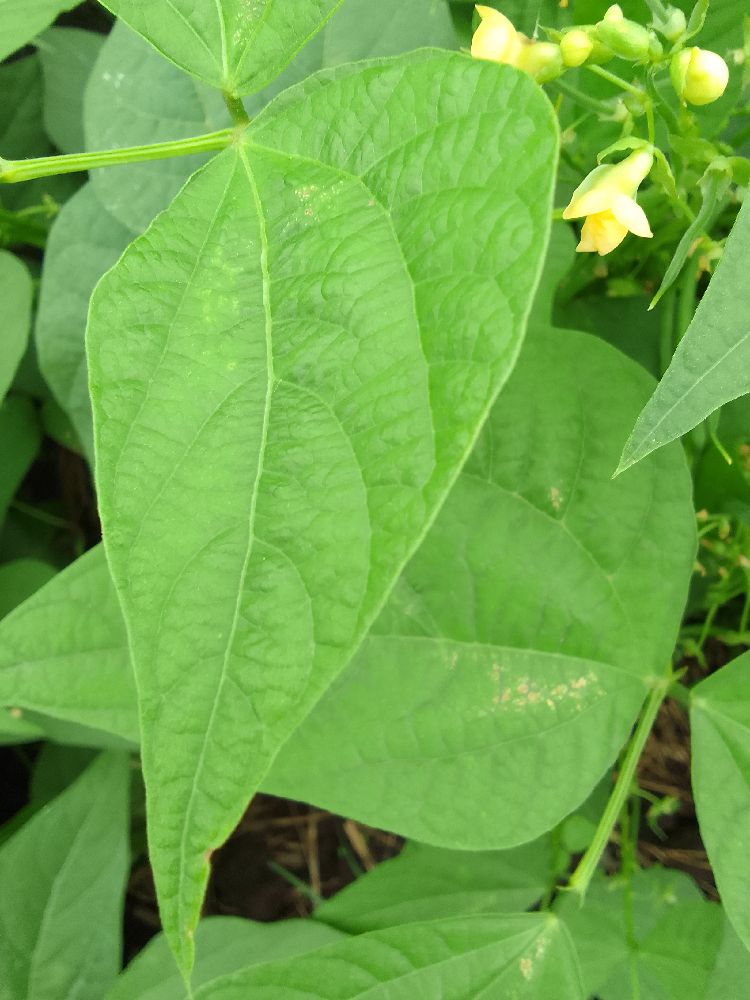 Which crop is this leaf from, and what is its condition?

common bean, healthy
